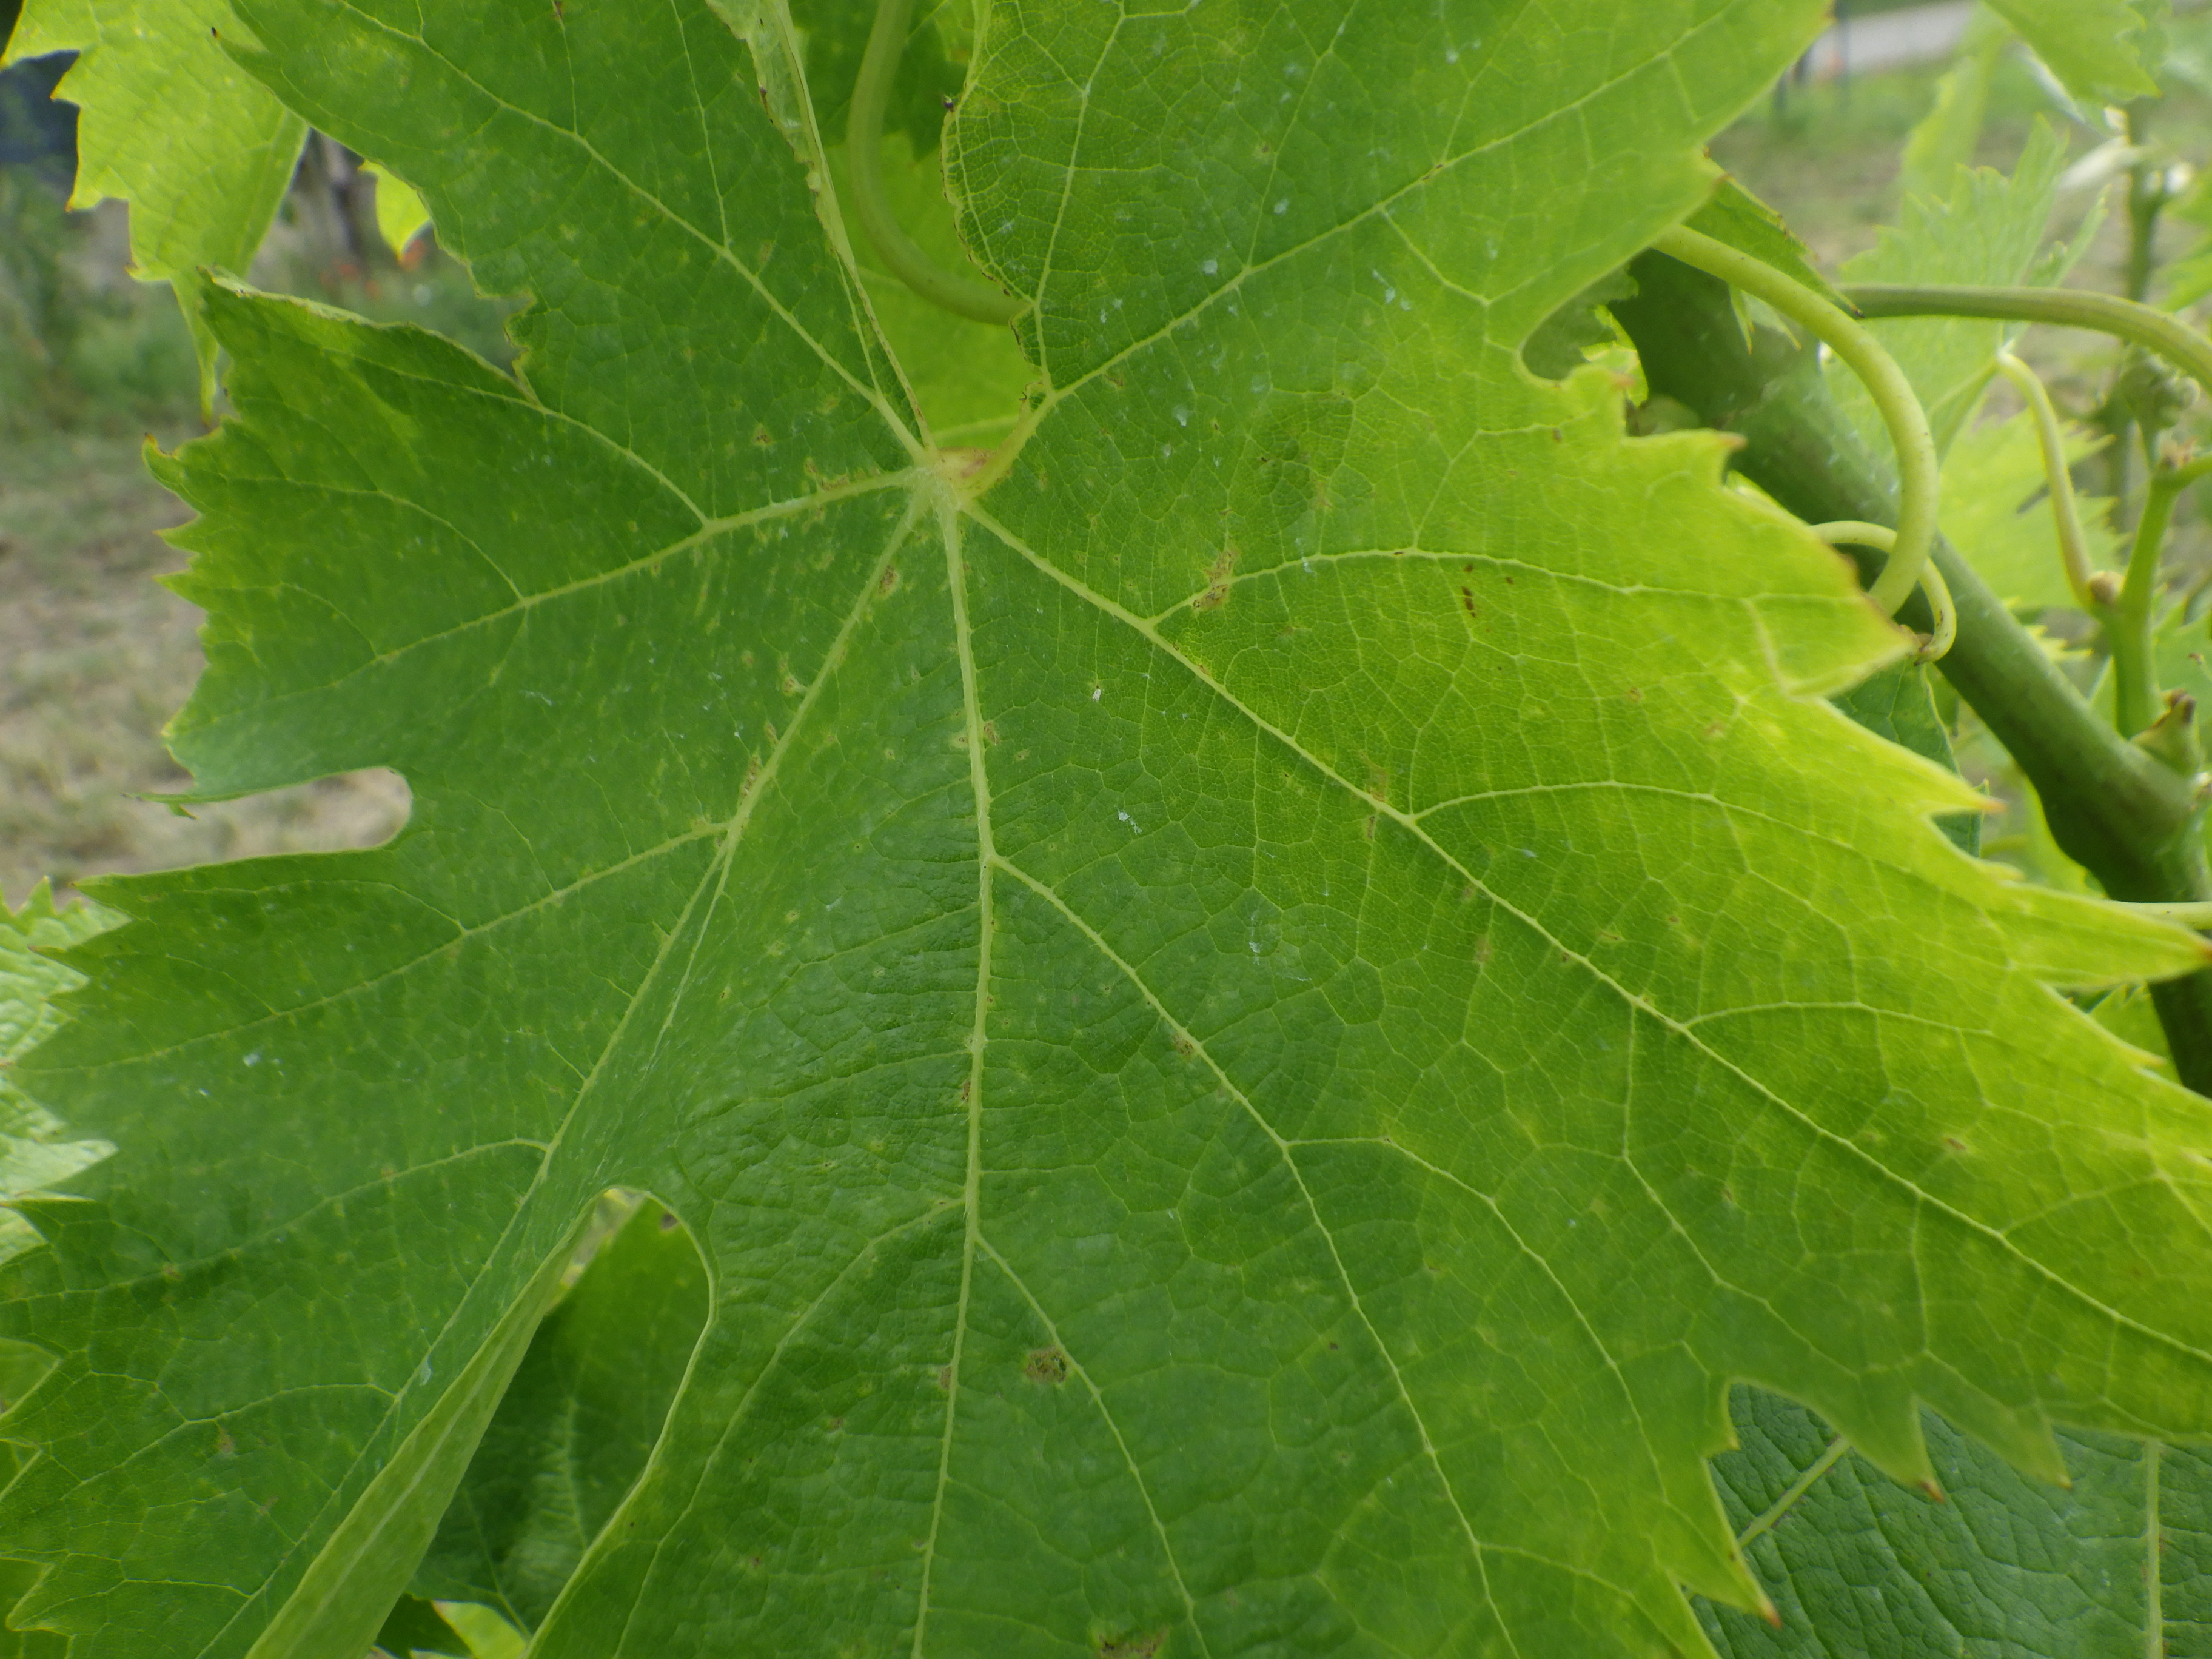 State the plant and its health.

grapevine, mites
